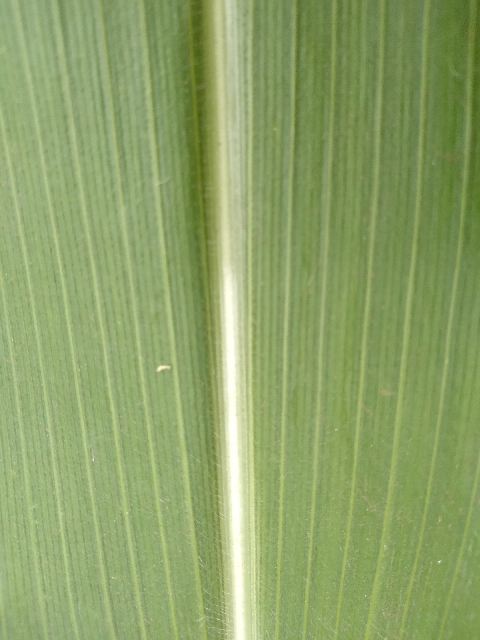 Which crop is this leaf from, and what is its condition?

maize, healthy
